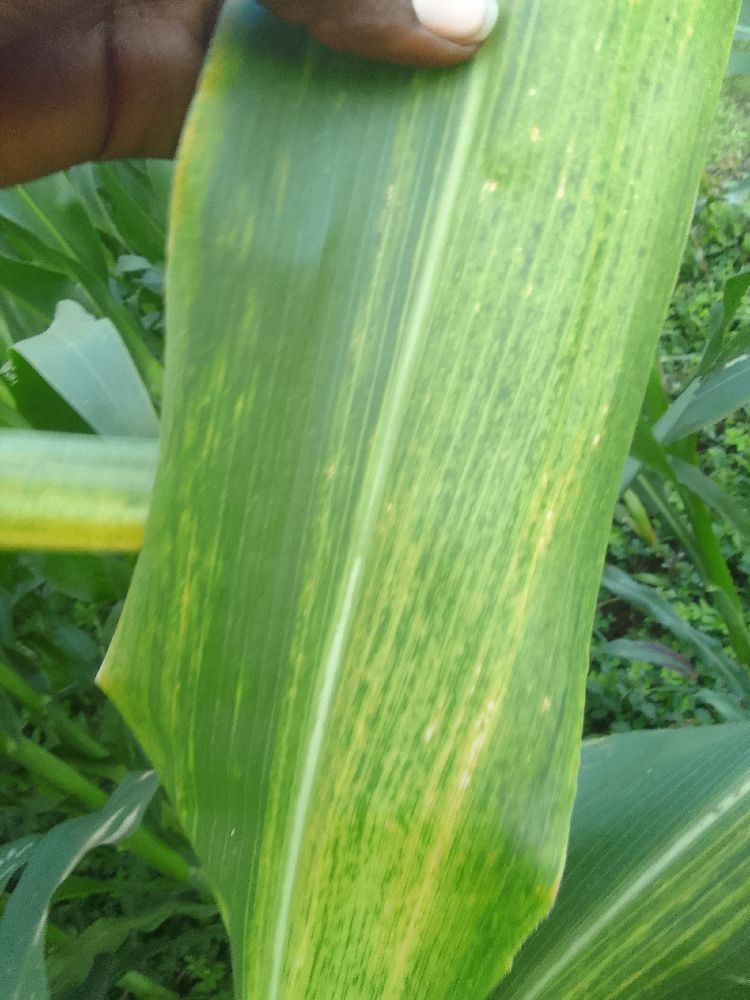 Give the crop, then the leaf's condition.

maize, maize lethal necrosis
